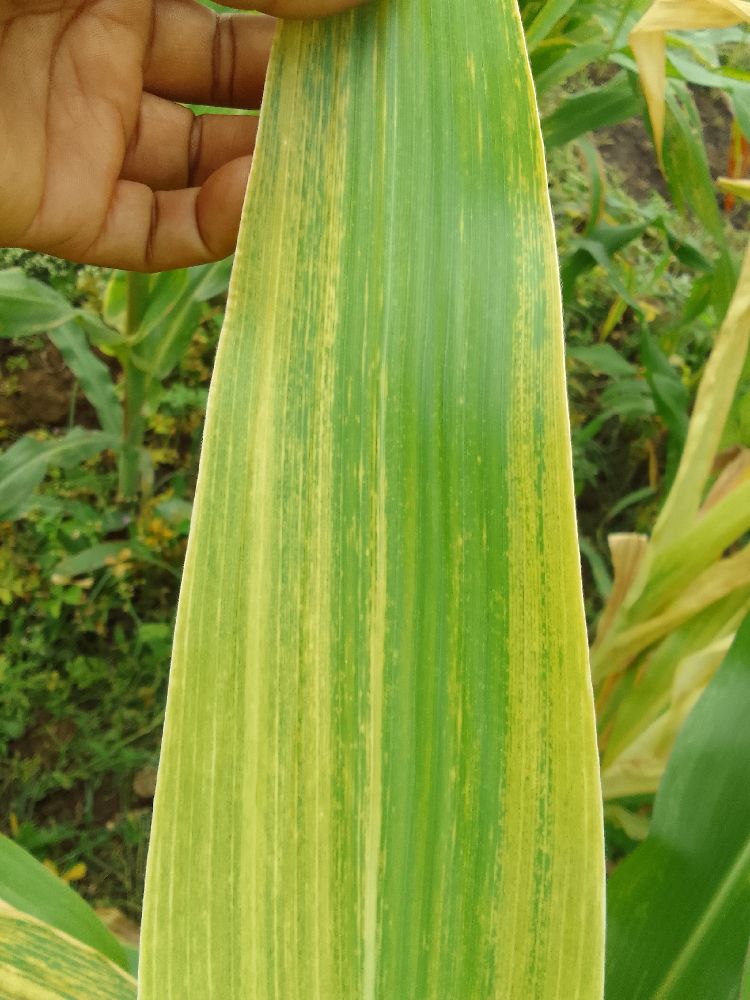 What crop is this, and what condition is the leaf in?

maize, maize lethal necrosis
